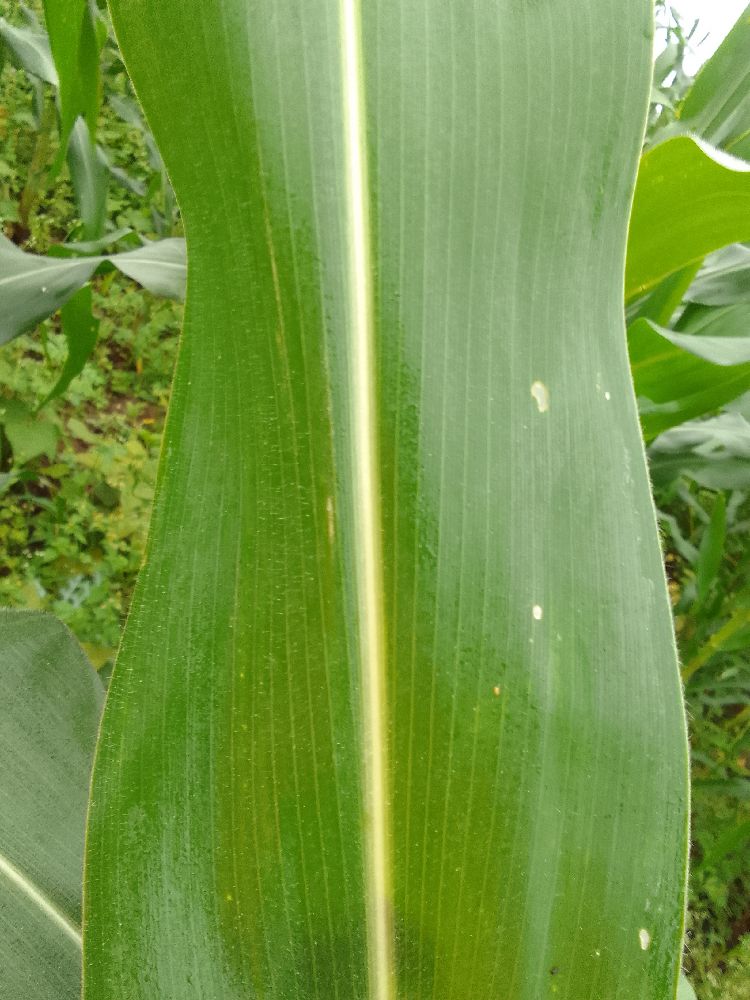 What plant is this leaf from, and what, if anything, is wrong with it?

maize, healthy
